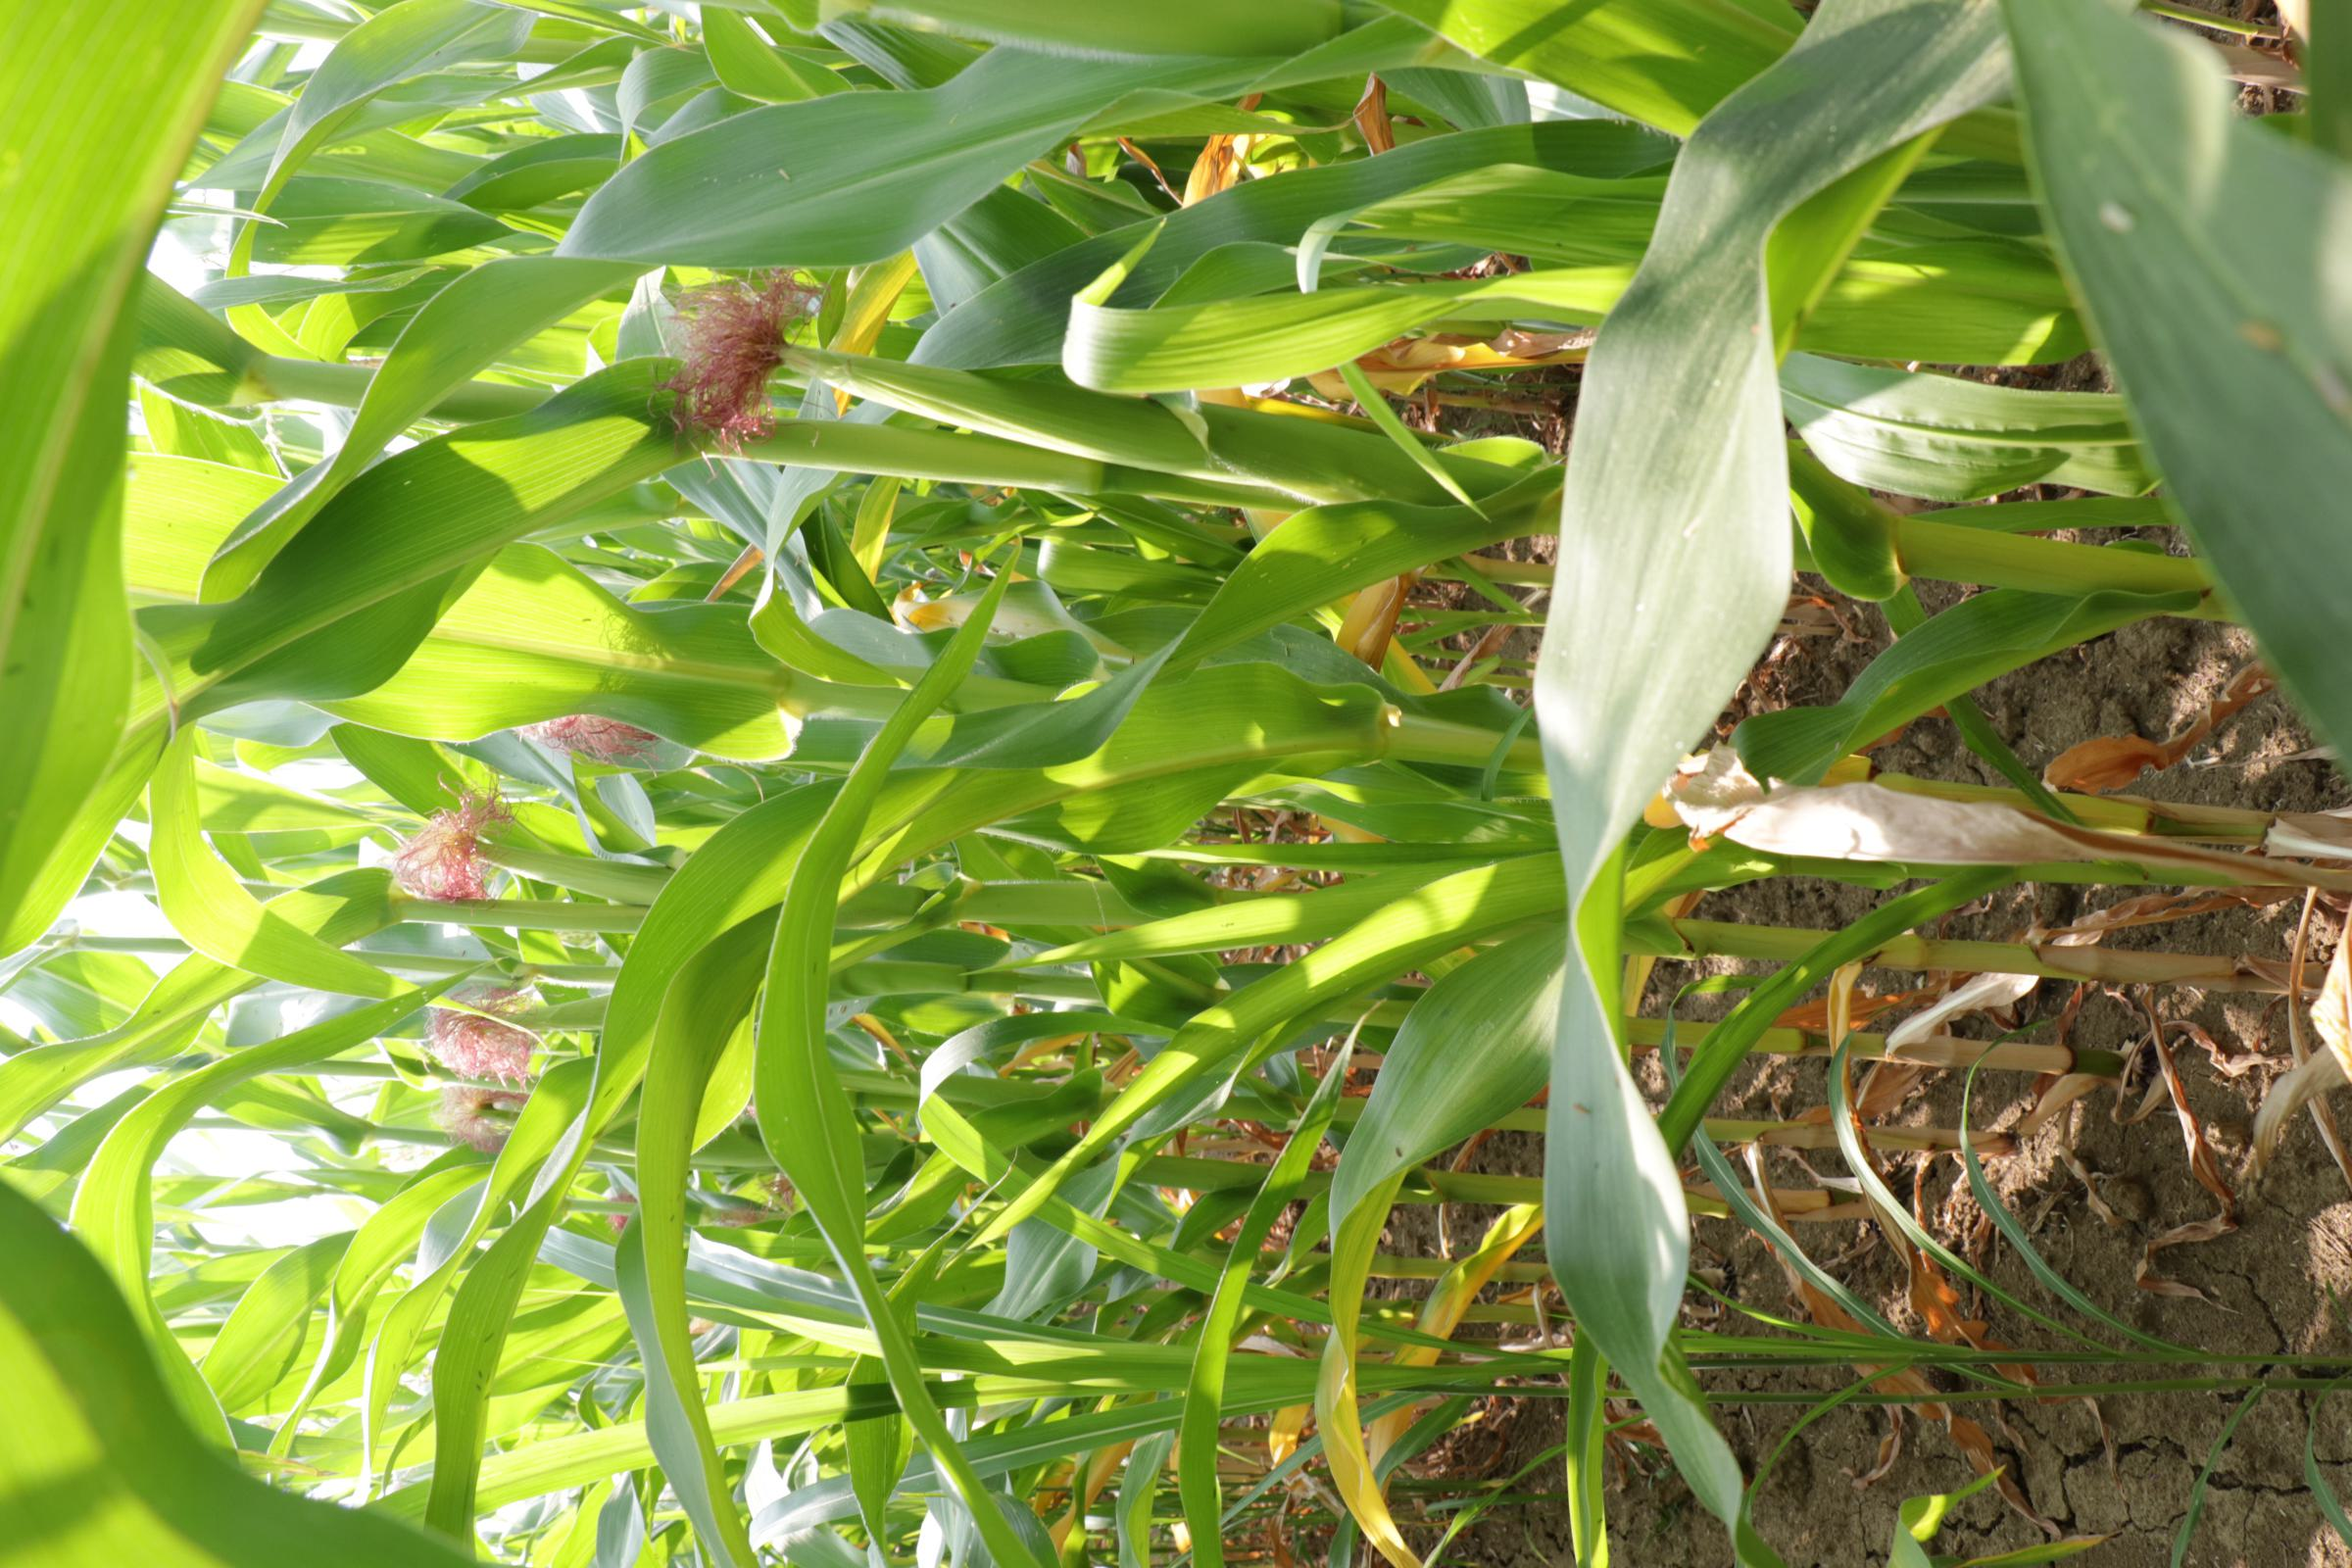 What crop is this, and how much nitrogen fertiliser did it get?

maize, reduced nitrogen fertilisation
